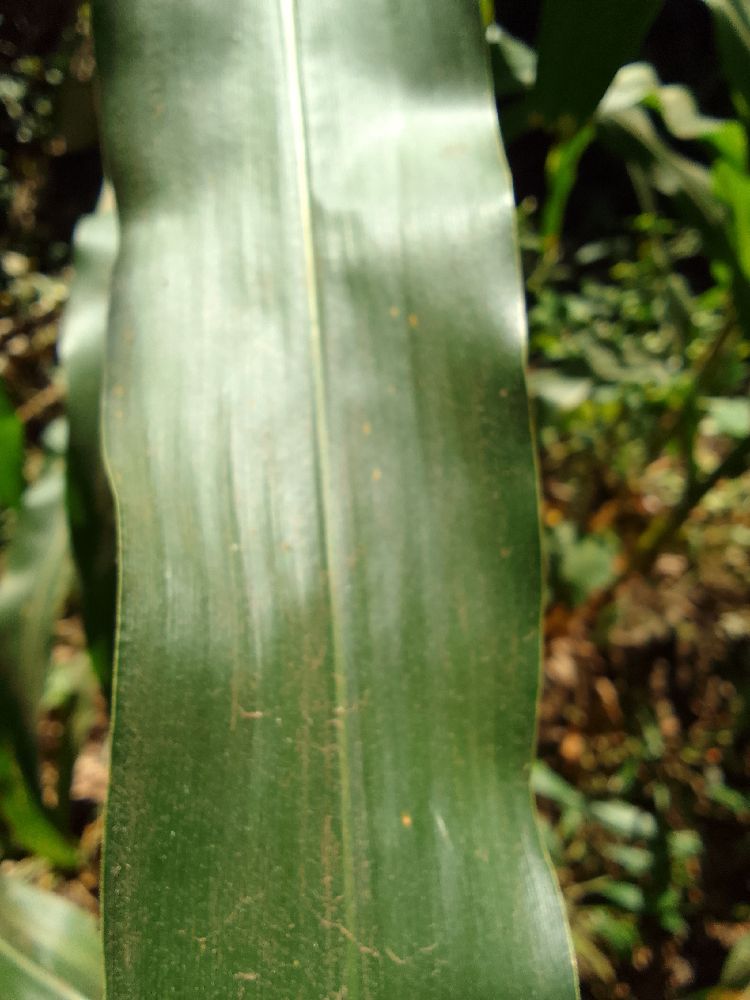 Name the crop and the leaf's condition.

maize, healthy
